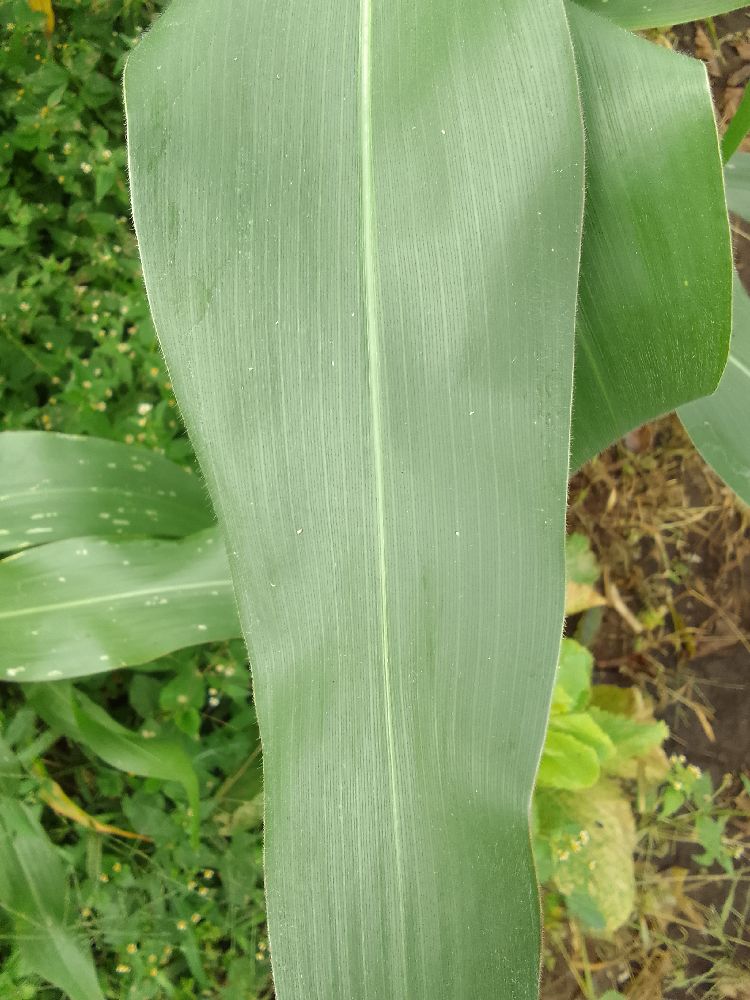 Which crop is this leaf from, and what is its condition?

maize, healthy
